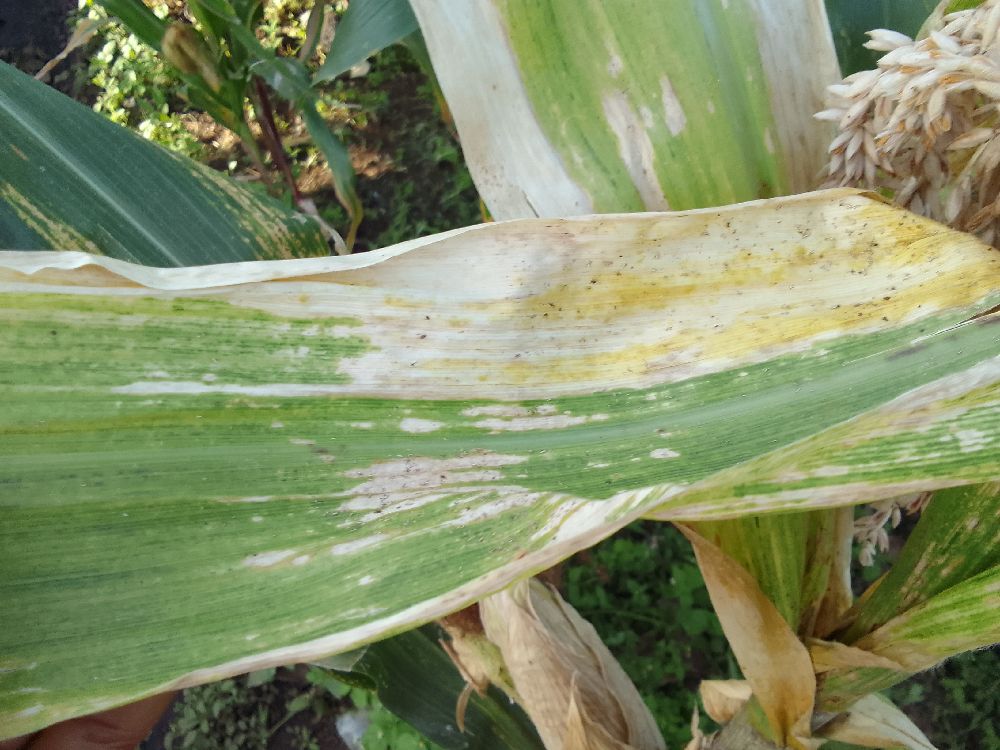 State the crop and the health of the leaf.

maize, maize lethal necrosis
